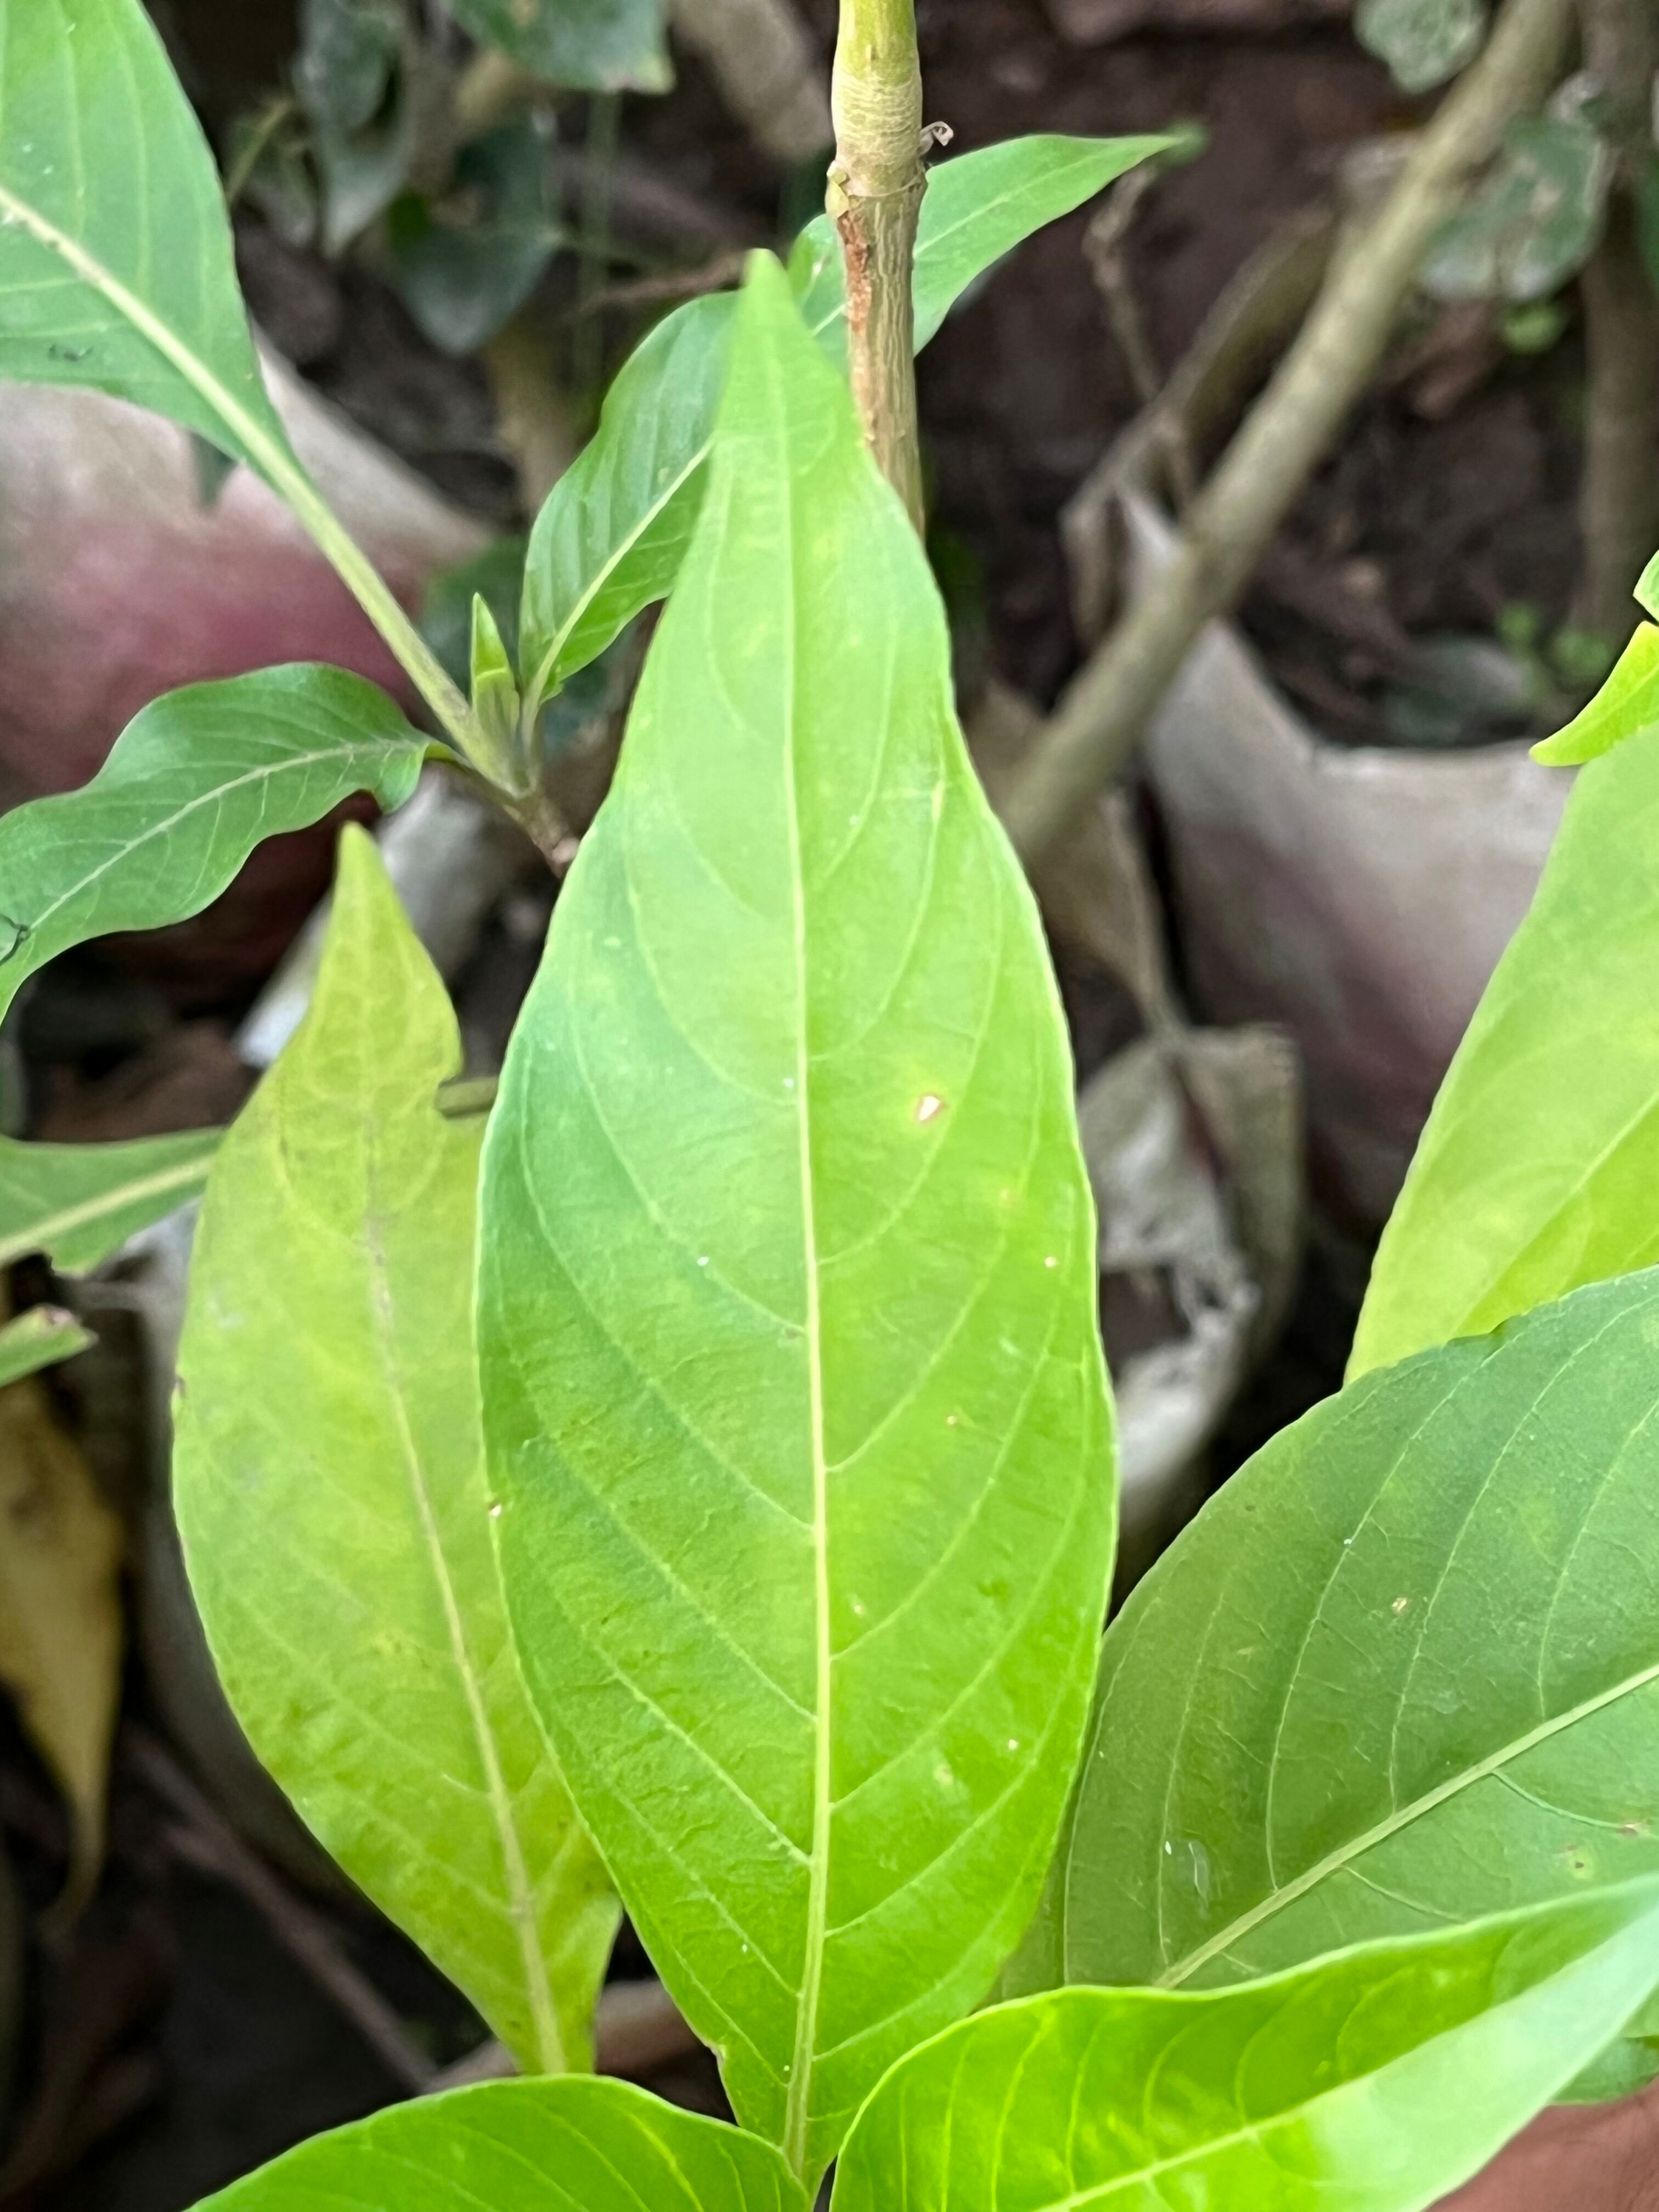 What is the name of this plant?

vasaka
